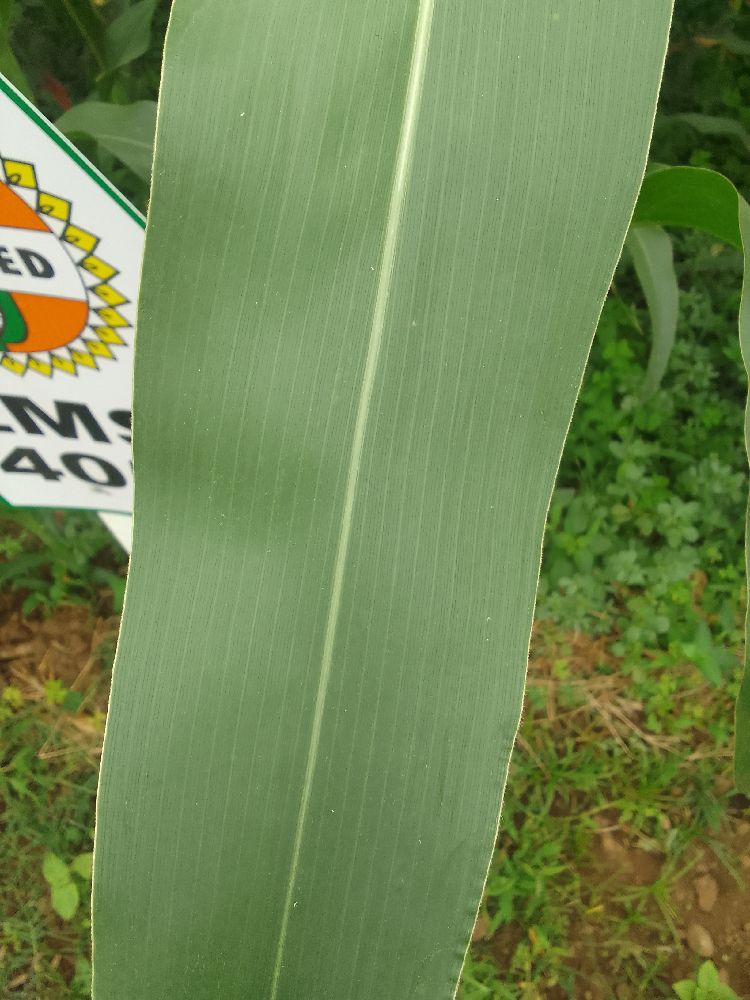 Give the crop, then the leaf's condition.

maize, healthy
